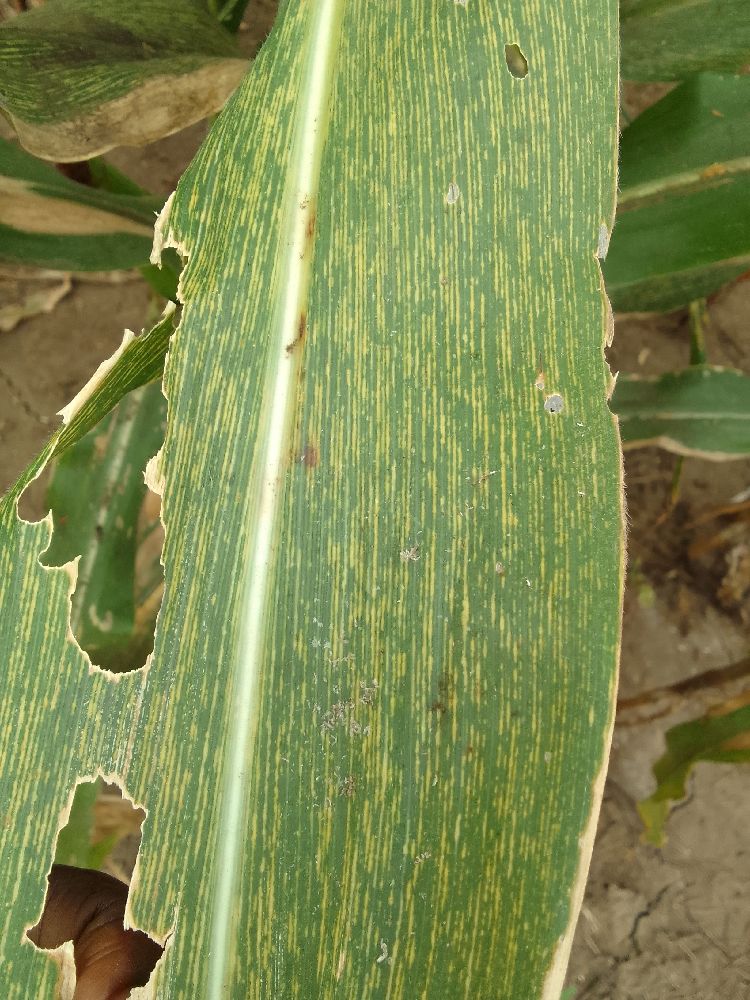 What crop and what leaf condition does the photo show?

maize, maize streak virus
